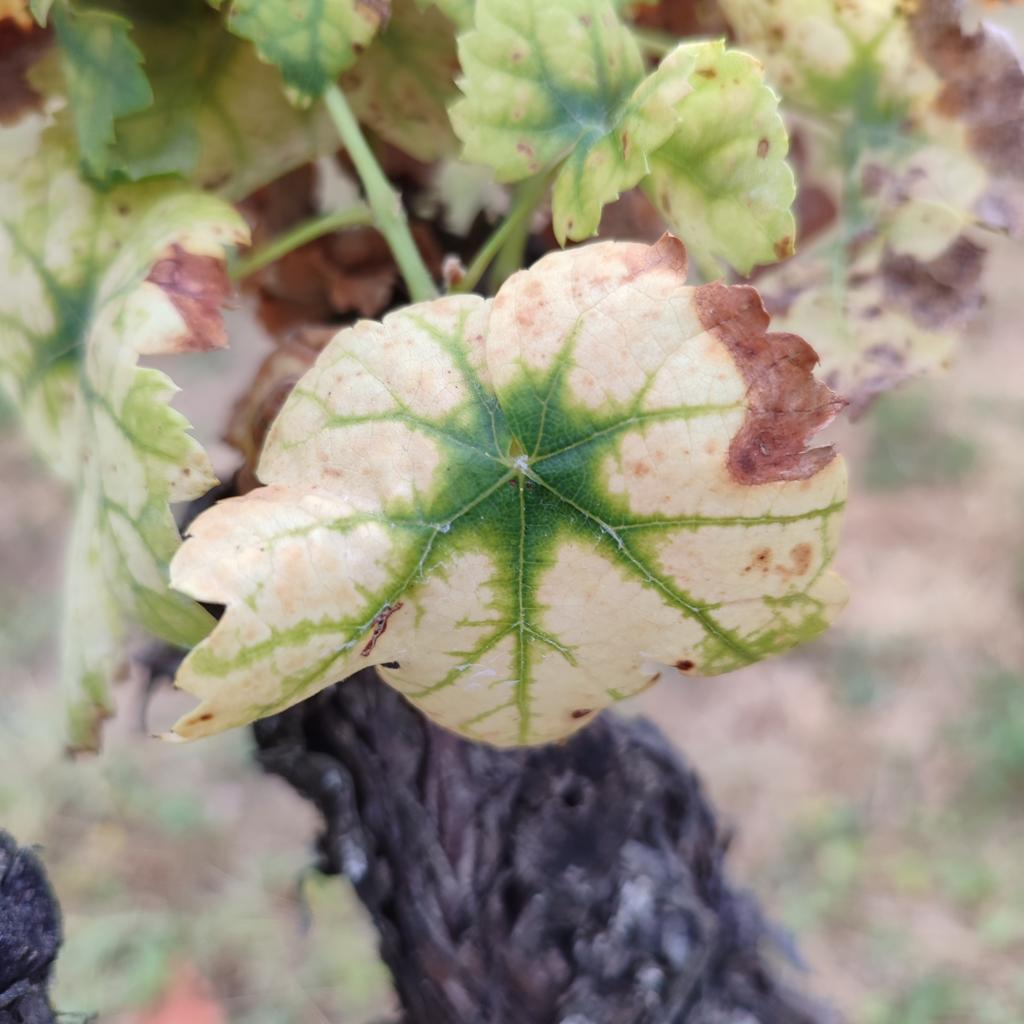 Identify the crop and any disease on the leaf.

grapevine, esca complex
